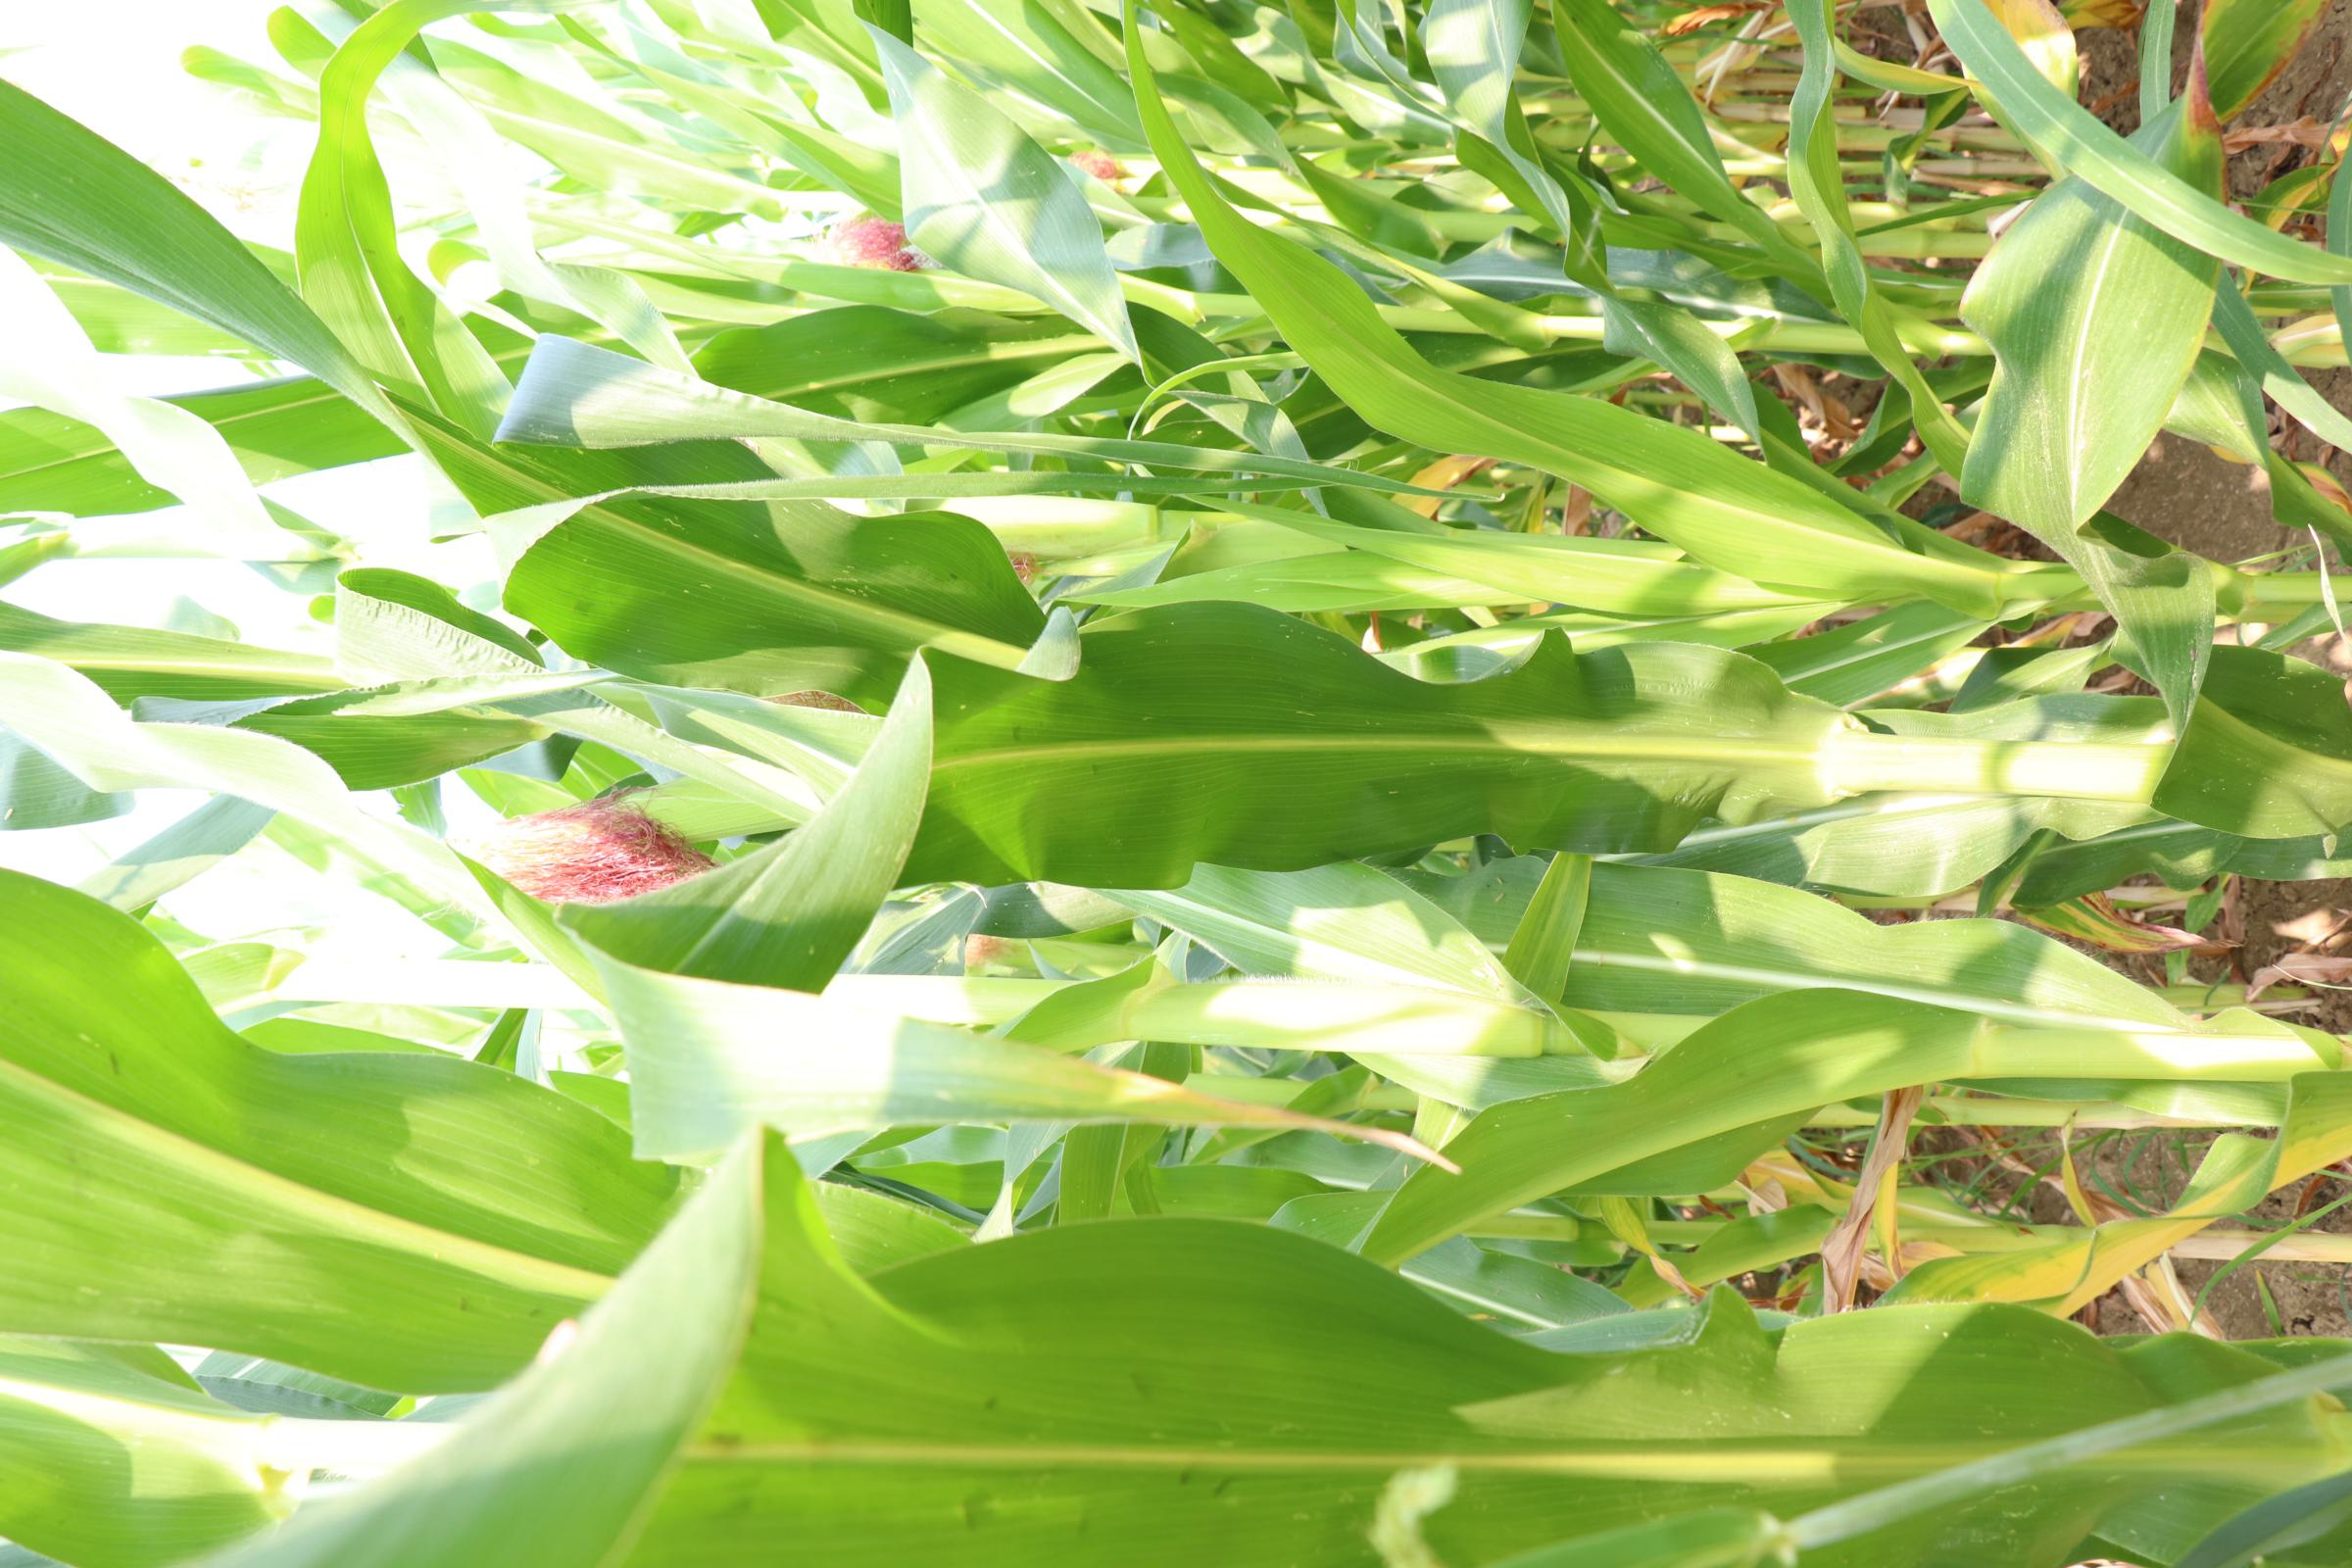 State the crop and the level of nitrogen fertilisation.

maize, reduced nitrogen fertilisation
